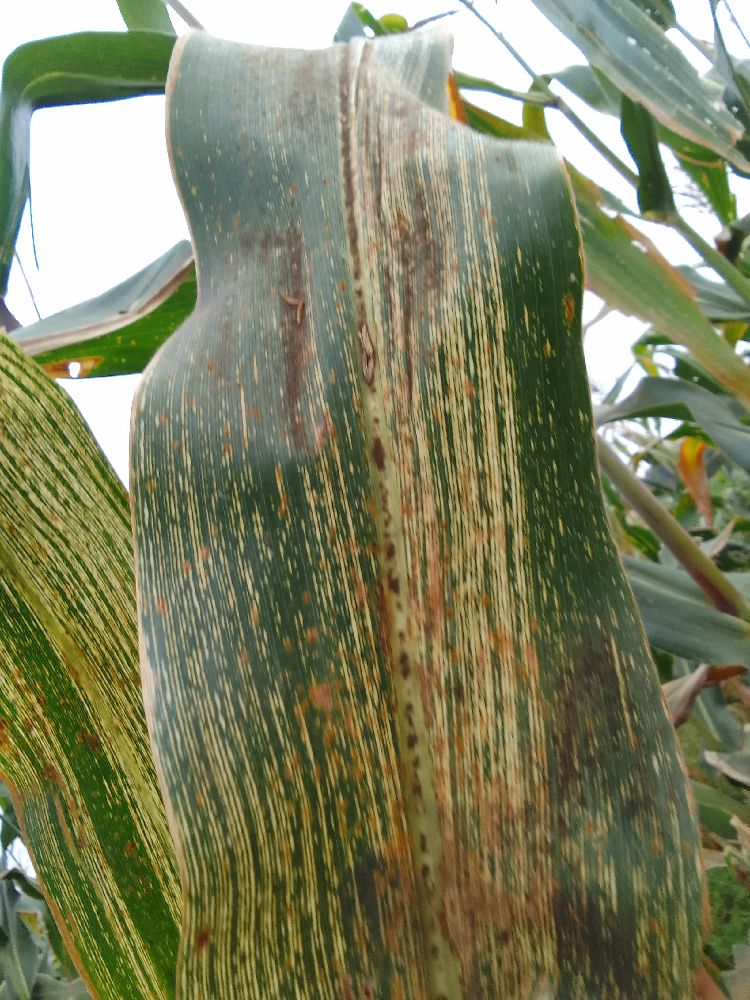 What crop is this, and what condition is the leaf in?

maize, maize streak virus
